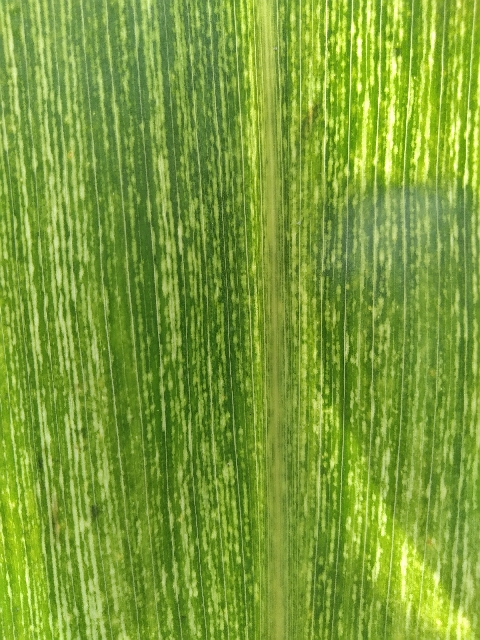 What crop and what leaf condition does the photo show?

maize, maize streak virus
